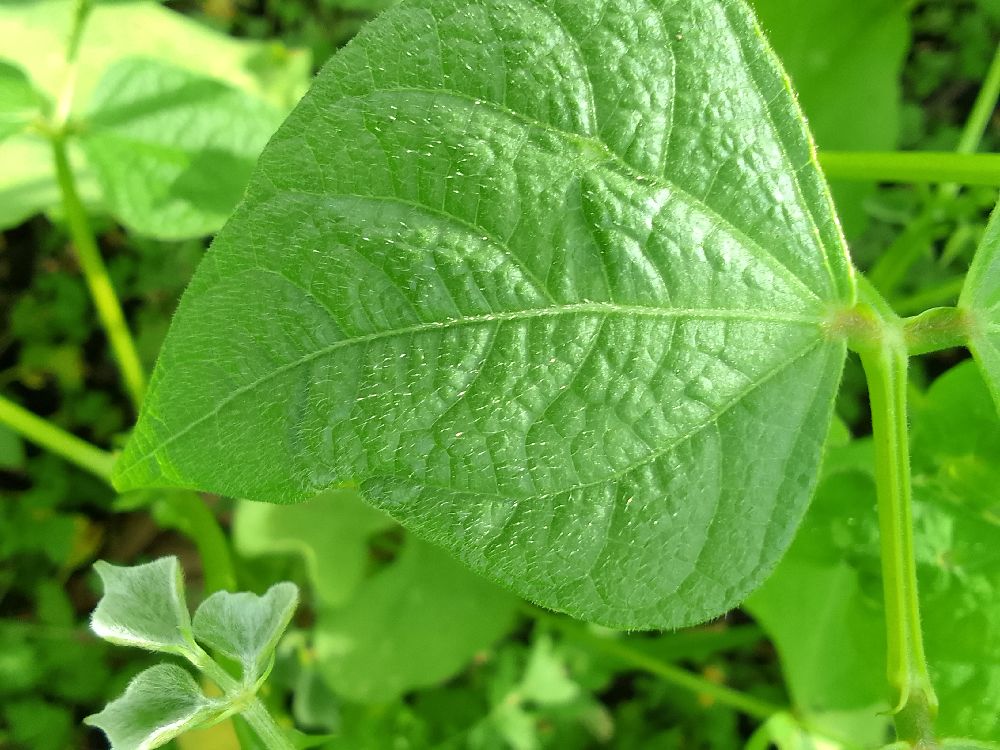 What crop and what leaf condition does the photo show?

common bean, healthy
